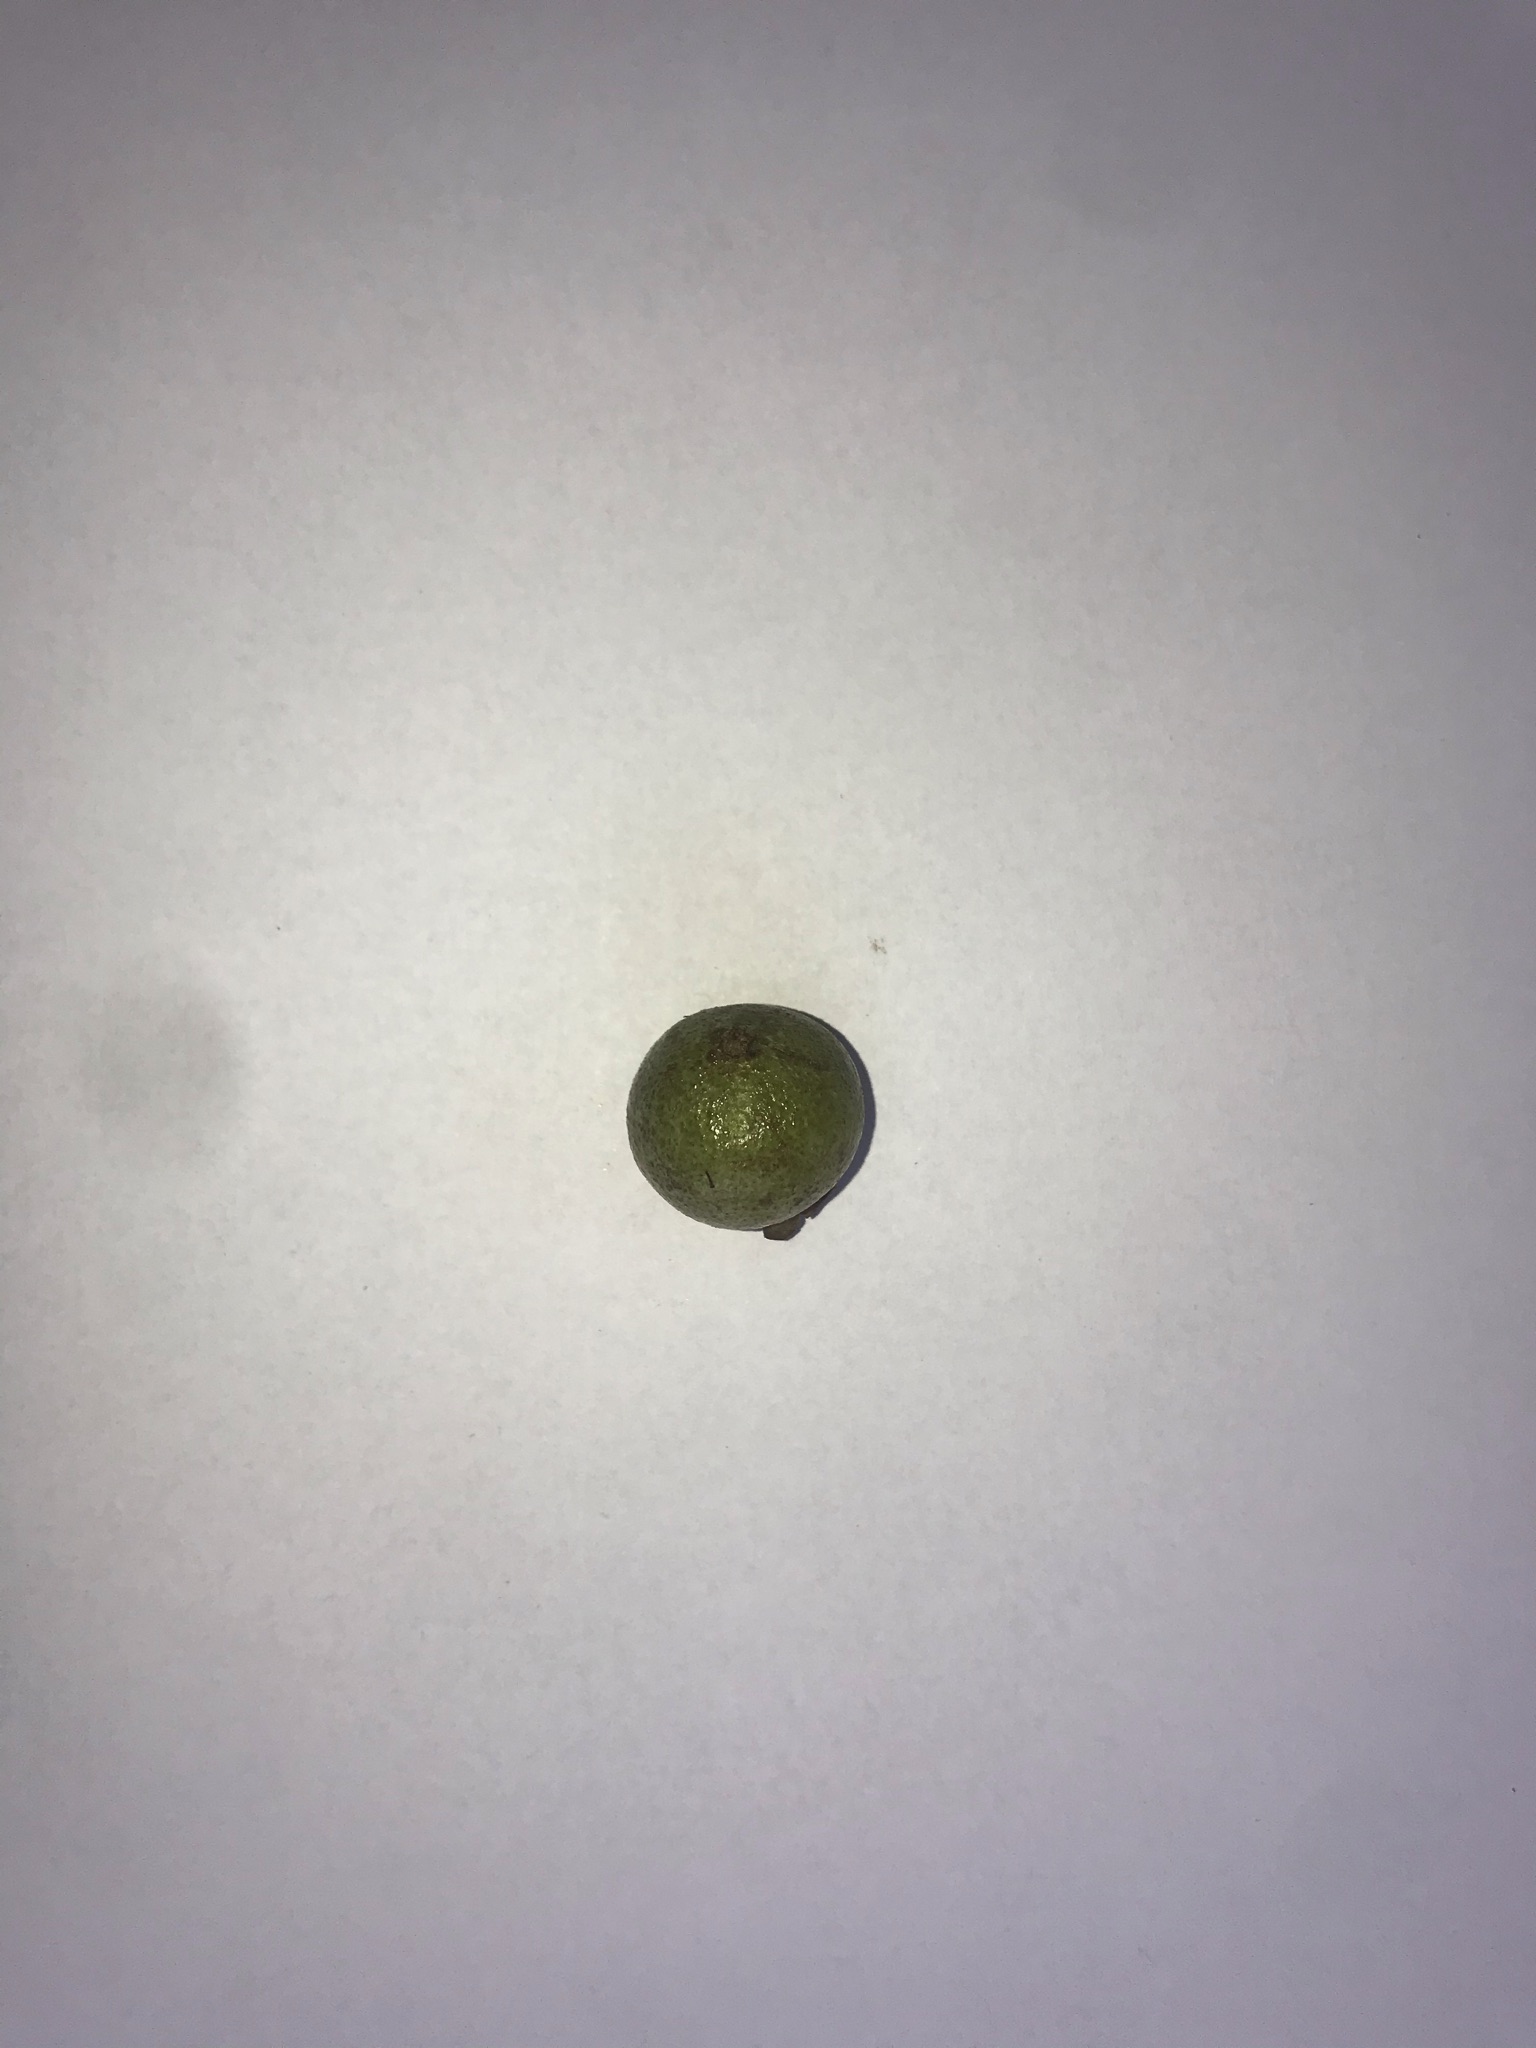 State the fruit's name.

gabiroba
